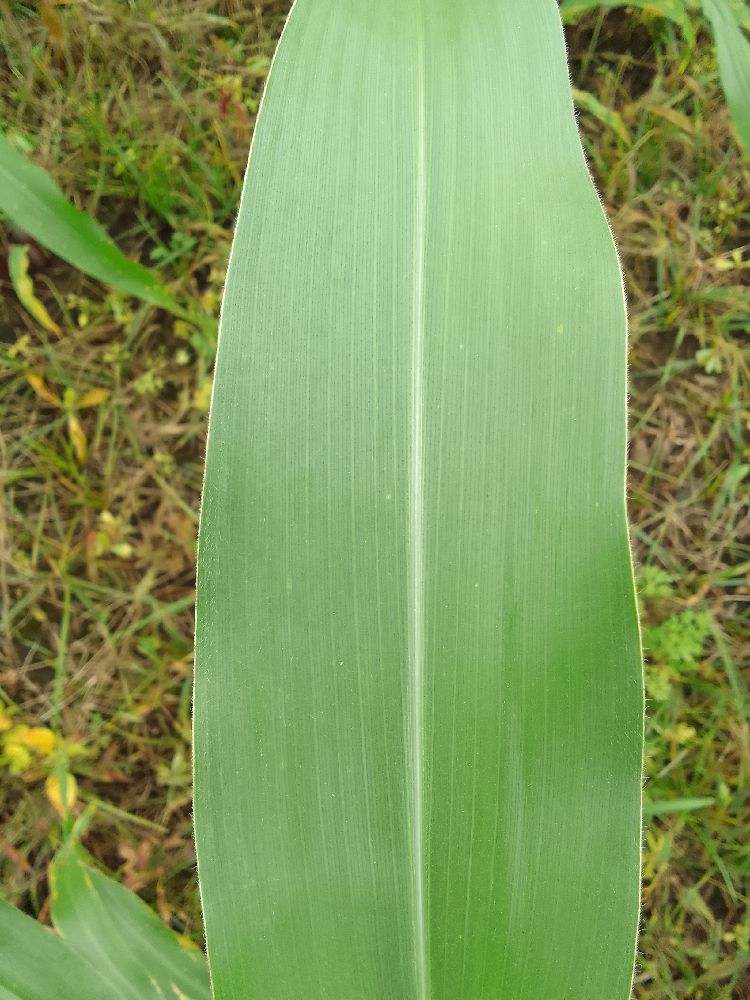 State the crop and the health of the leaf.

maize, healthy
